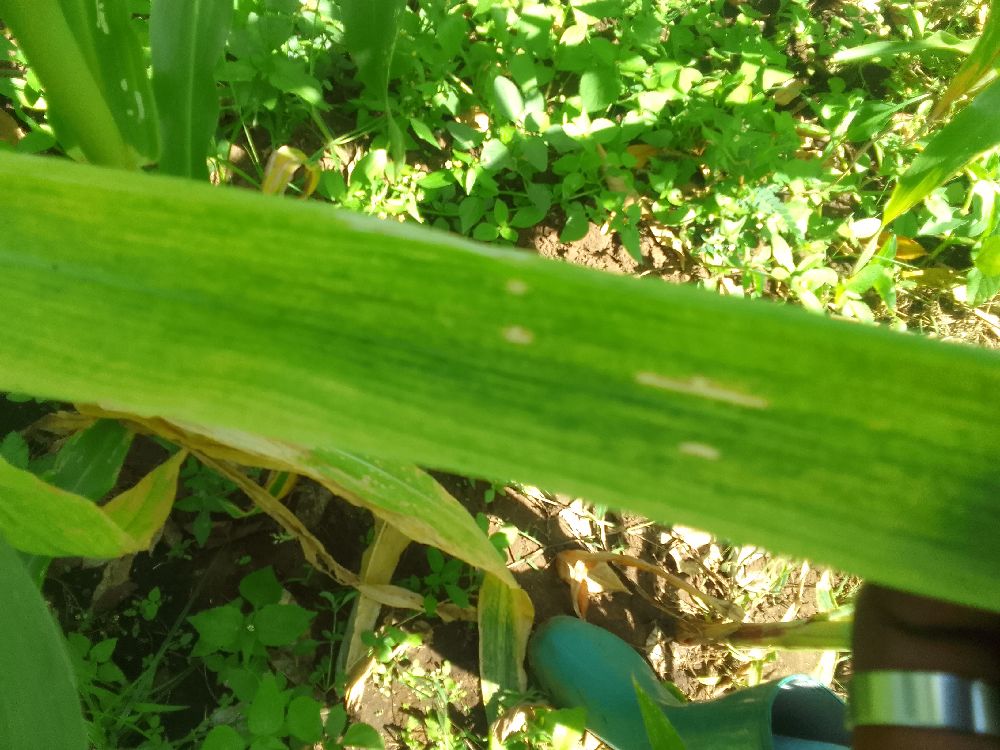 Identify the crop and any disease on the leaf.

maize, maize lethal necrosis
